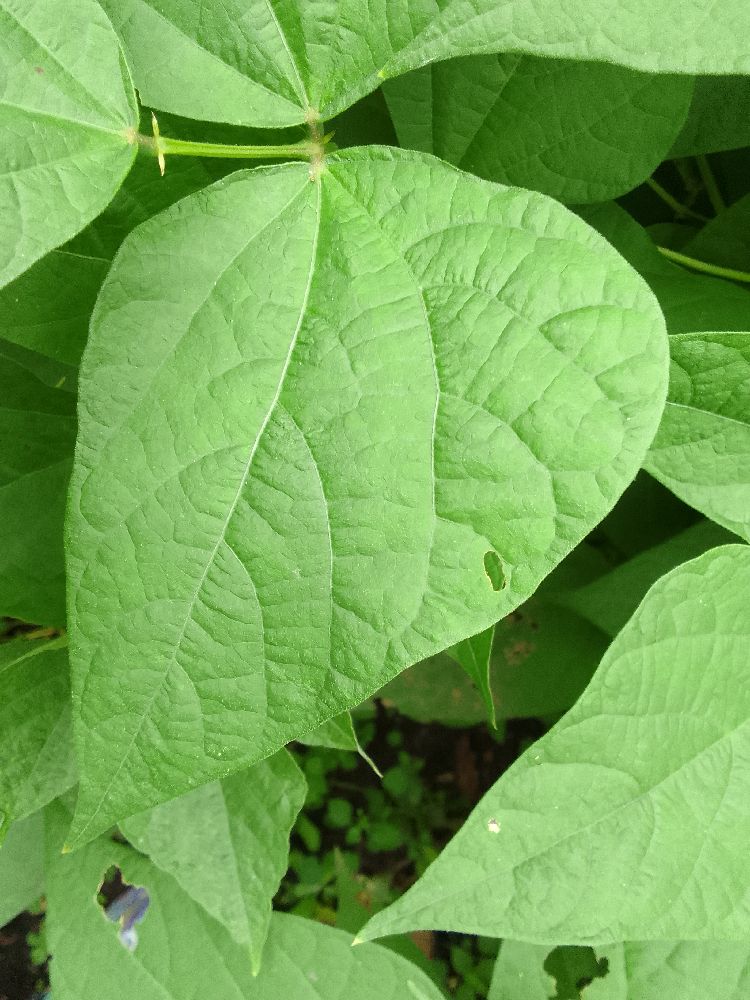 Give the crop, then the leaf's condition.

common bean, healthy
